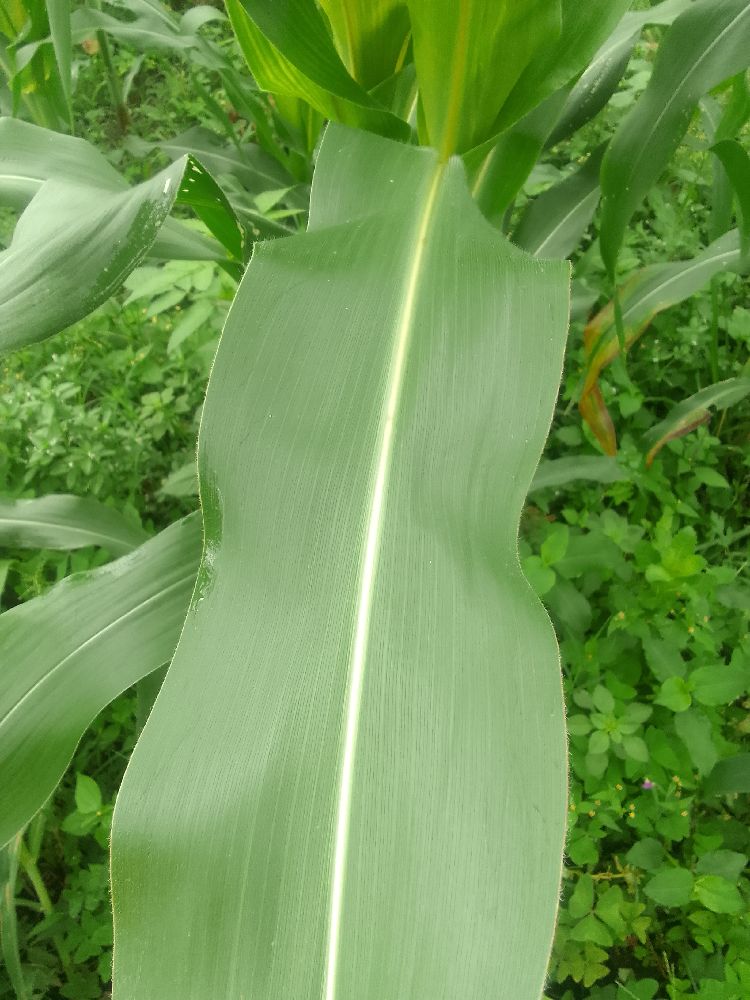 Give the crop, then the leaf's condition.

maize, healthy
